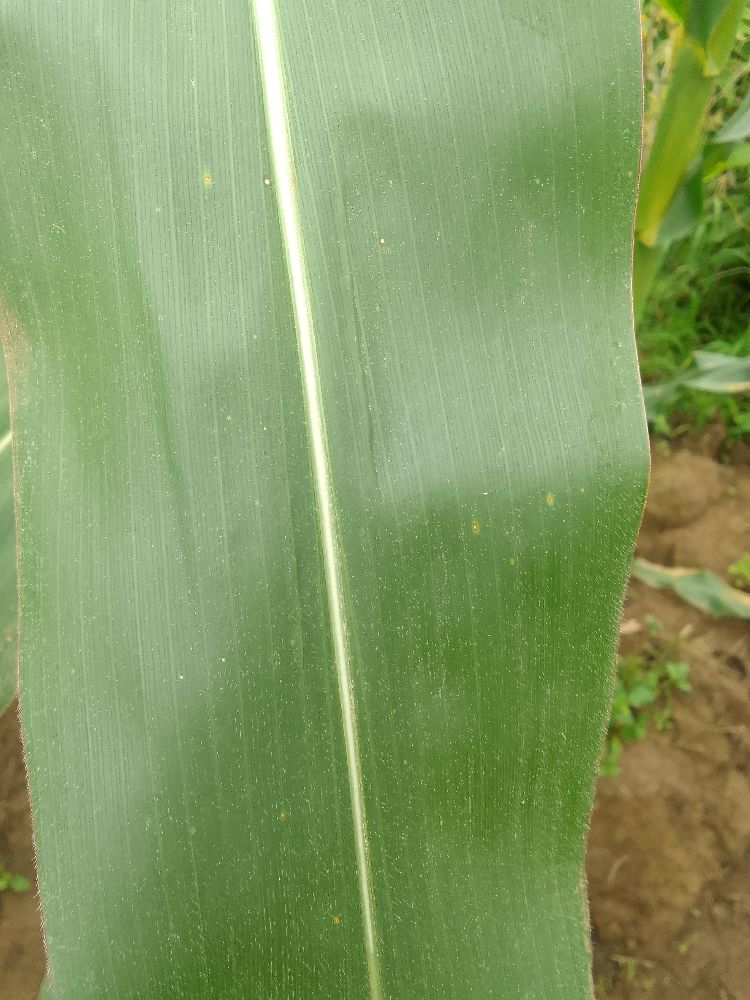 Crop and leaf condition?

maize, healthy
